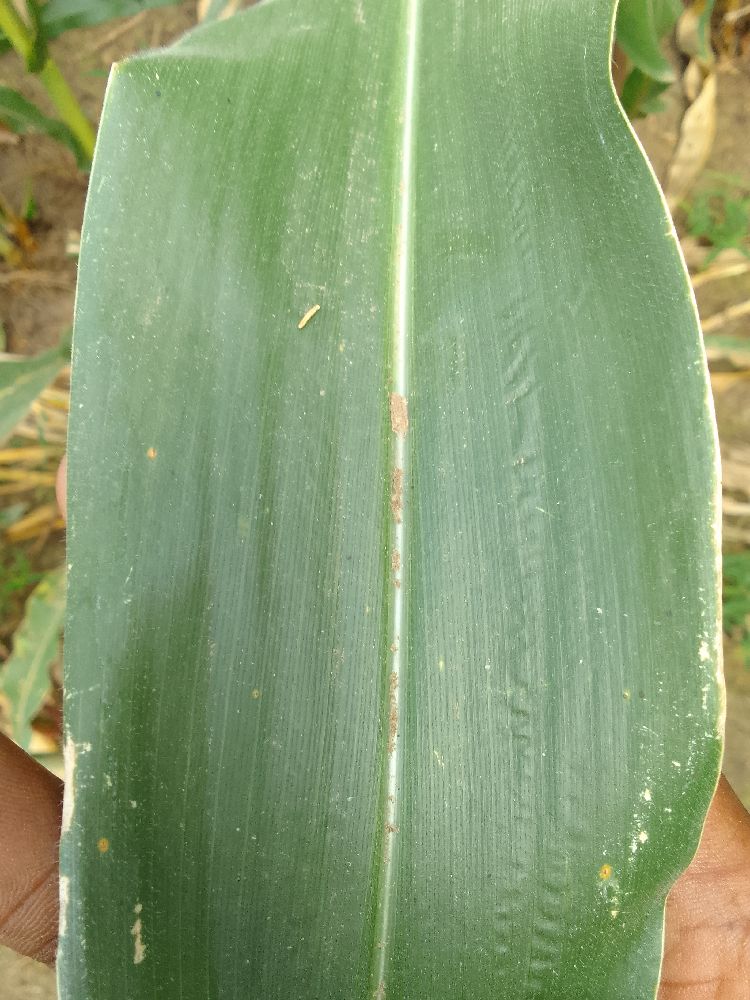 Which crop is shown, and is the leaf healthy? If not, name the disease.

maize, healthy
